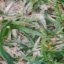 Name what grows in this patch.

grass
